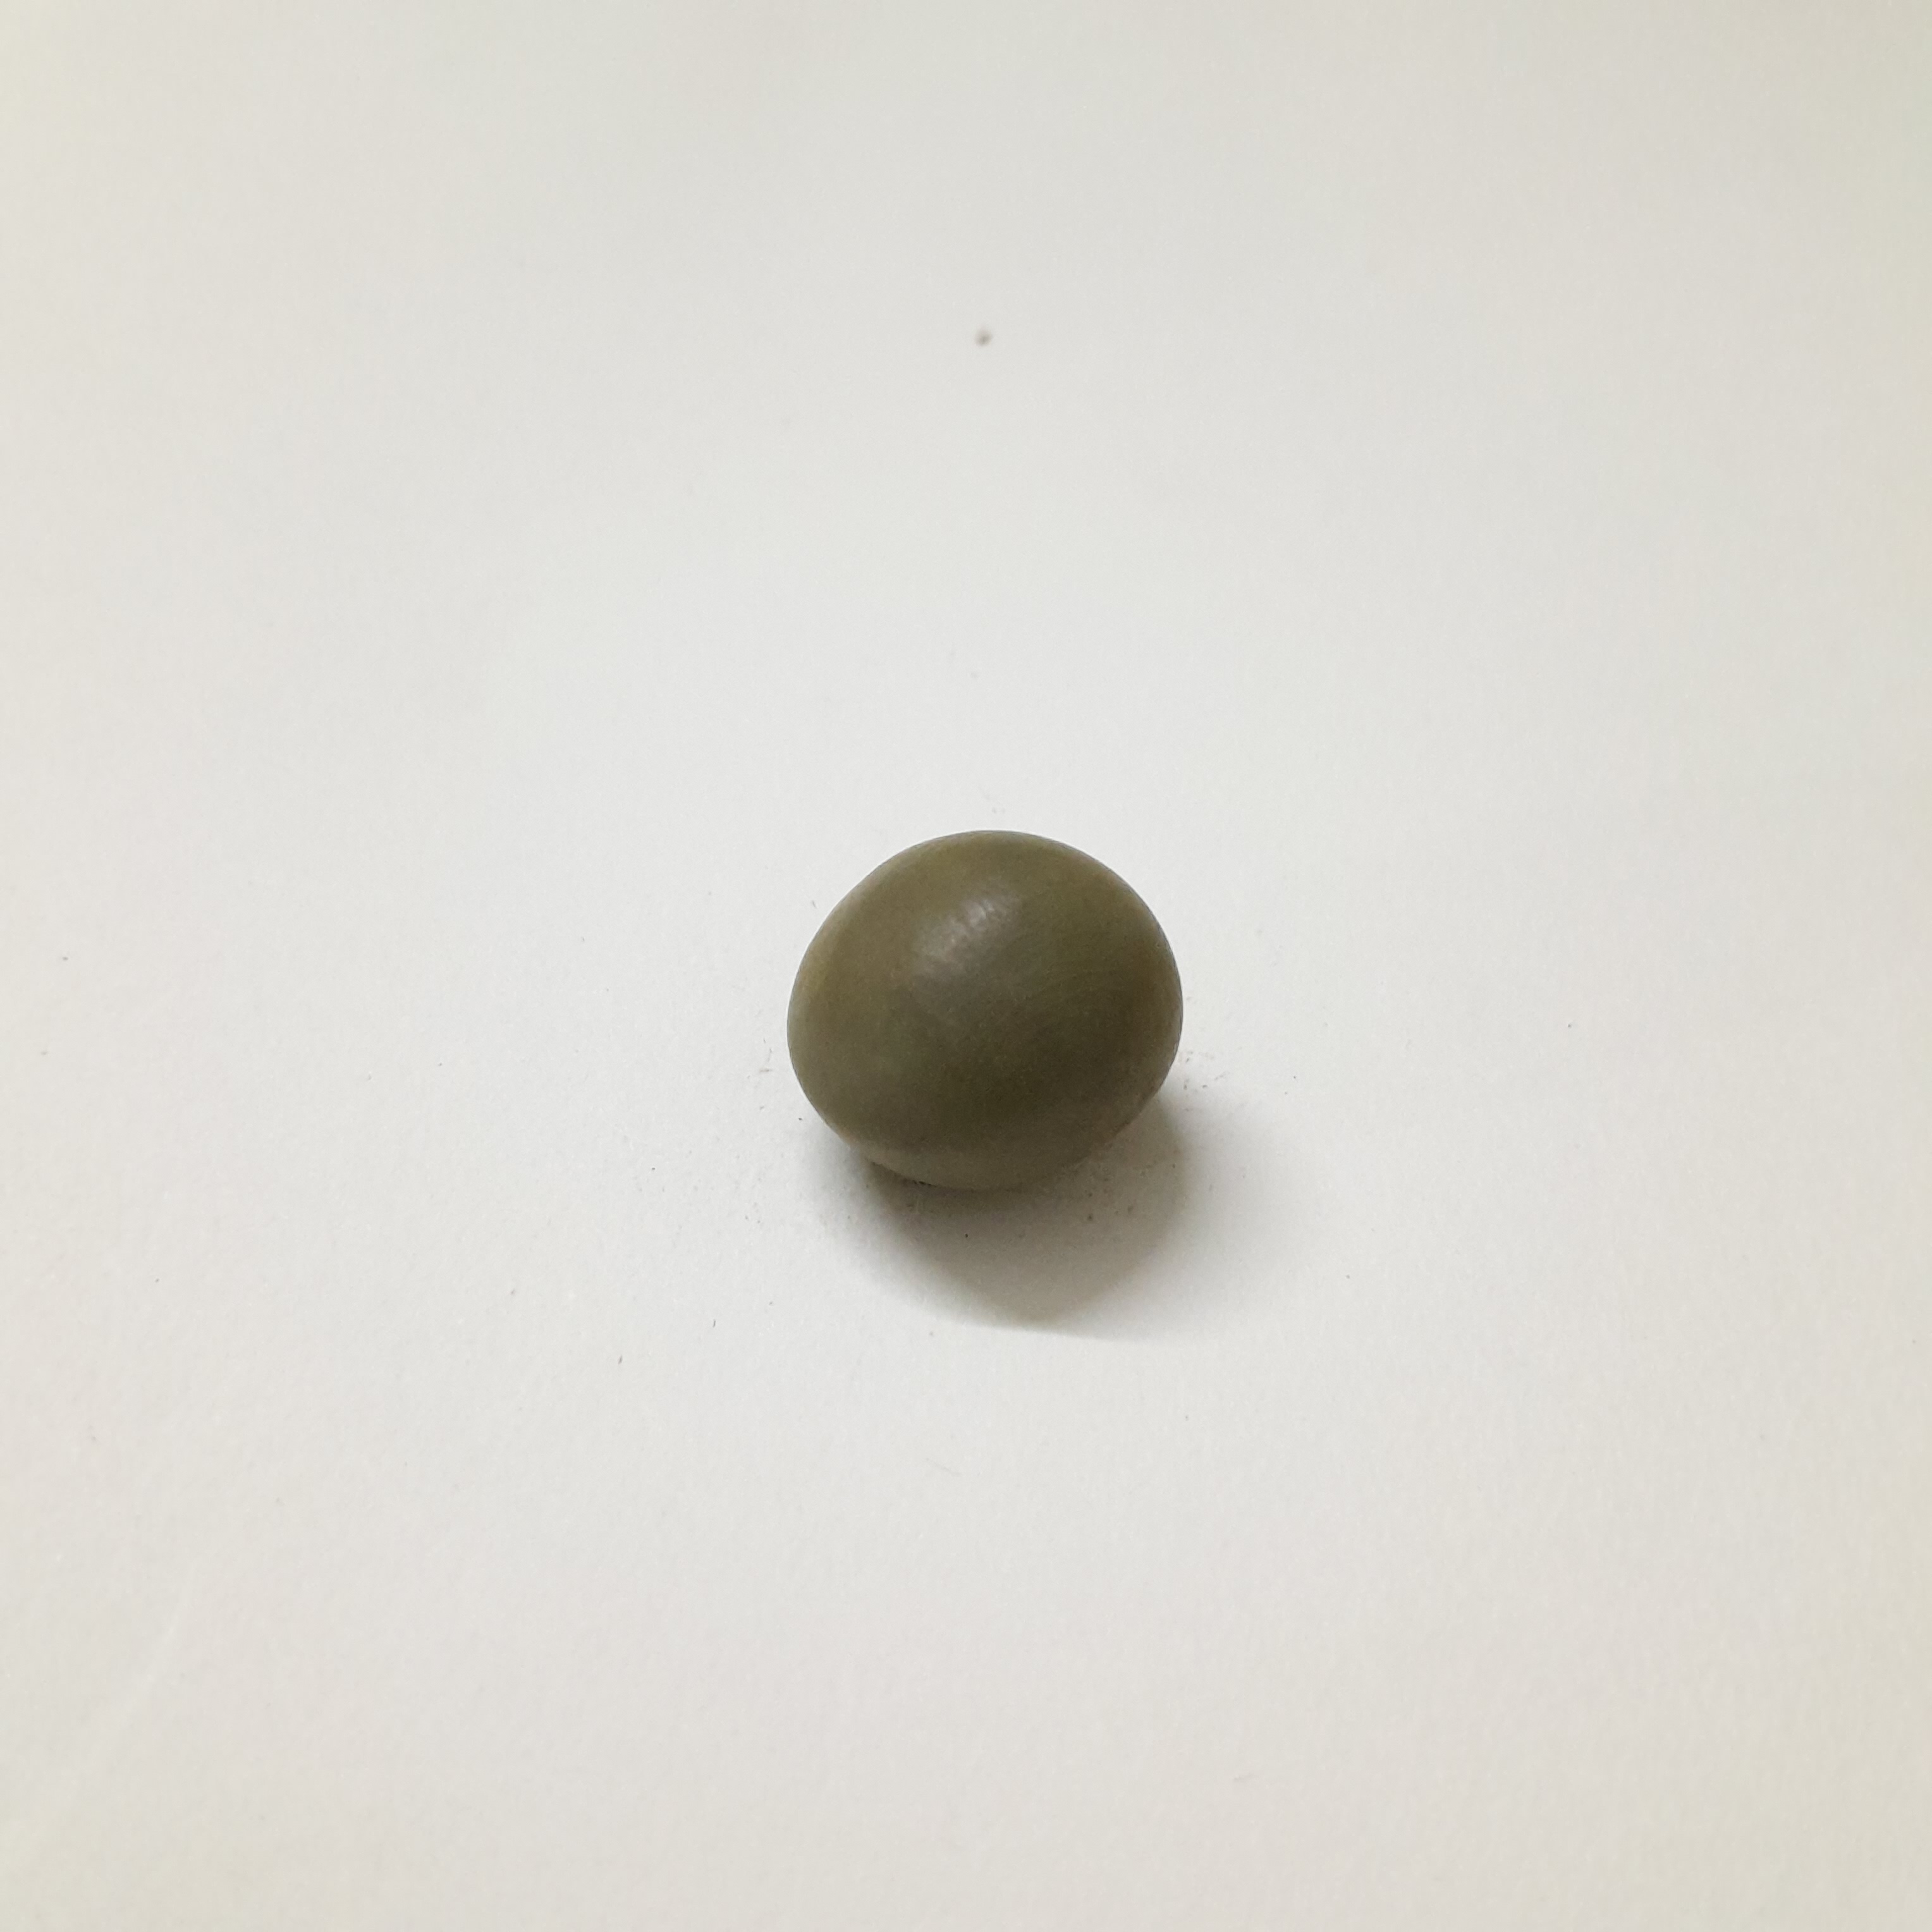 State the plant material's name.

sagargota
